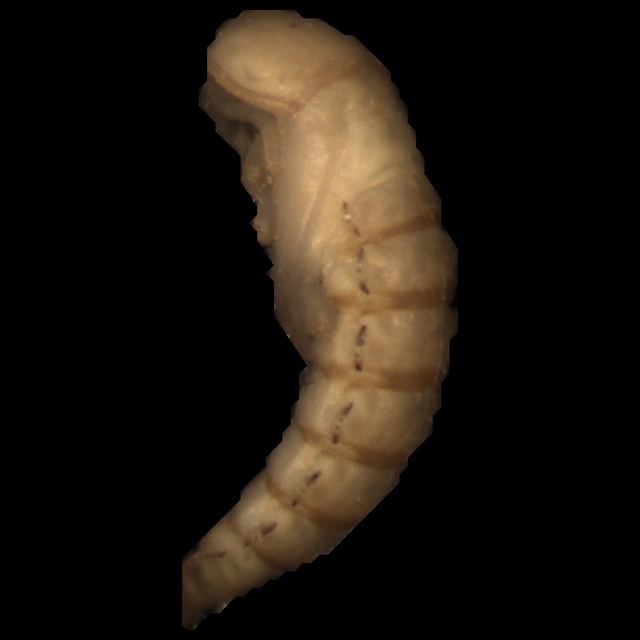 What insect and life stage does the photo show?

mealworm pupa
